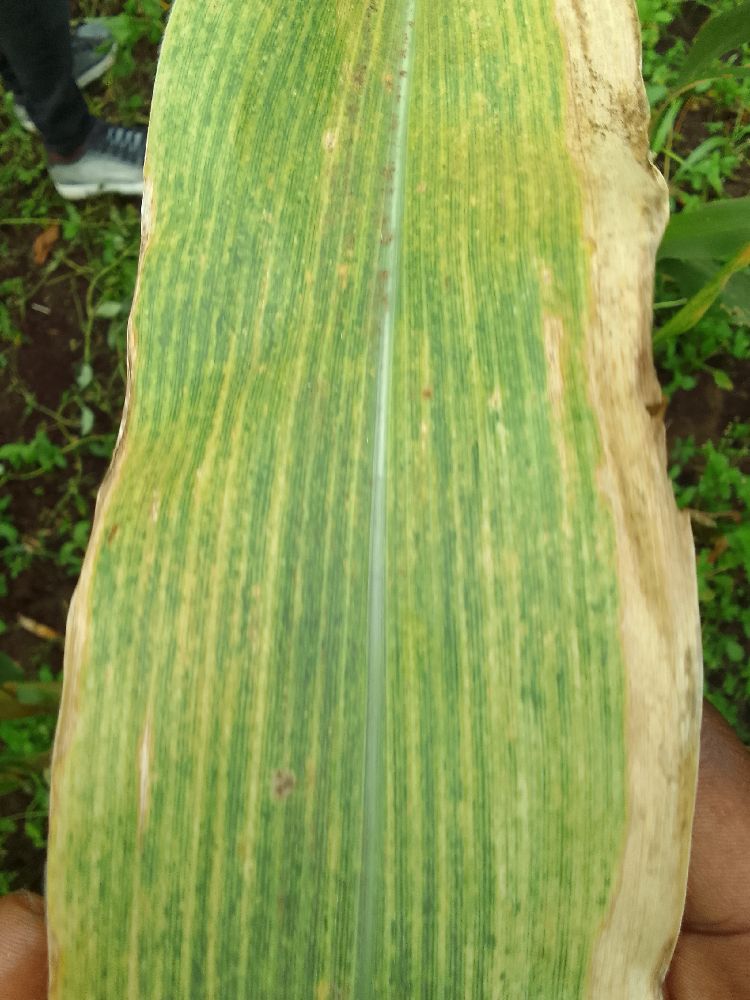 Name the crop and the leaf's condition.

maize, maize lethal necrosis
